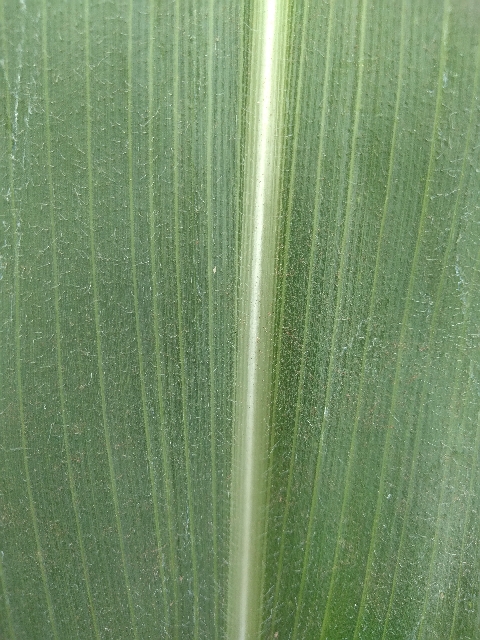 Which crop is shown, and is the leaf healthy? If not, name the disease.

maize, healthy
